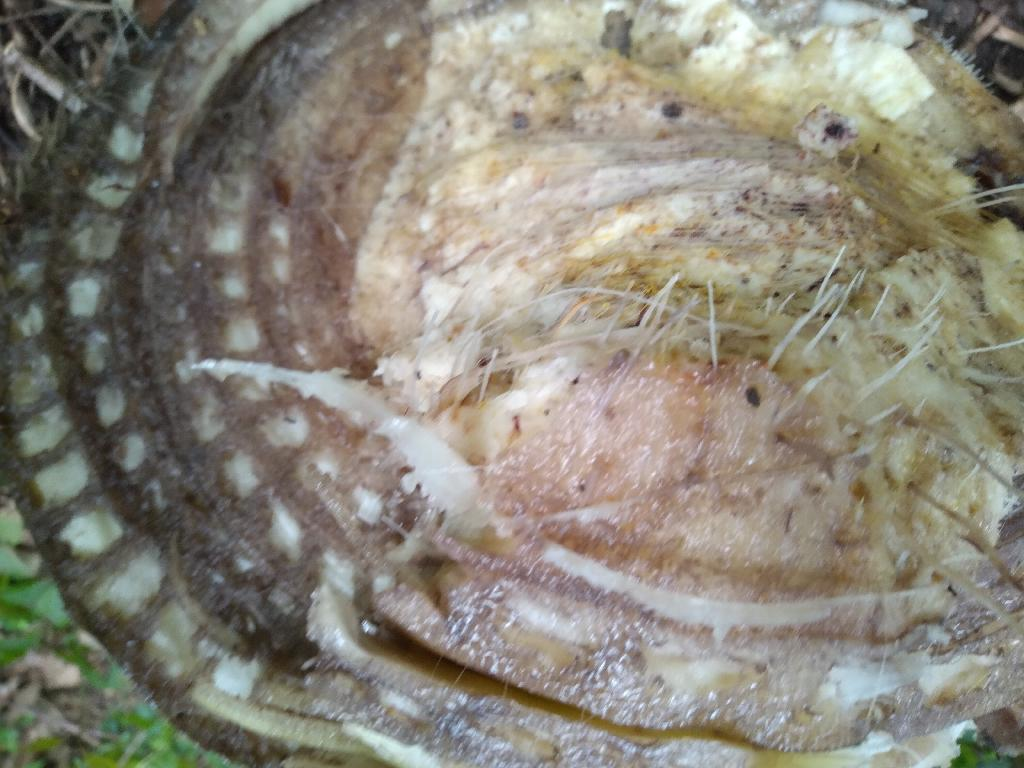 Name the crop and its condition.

banana, fusarium wilt race 1
